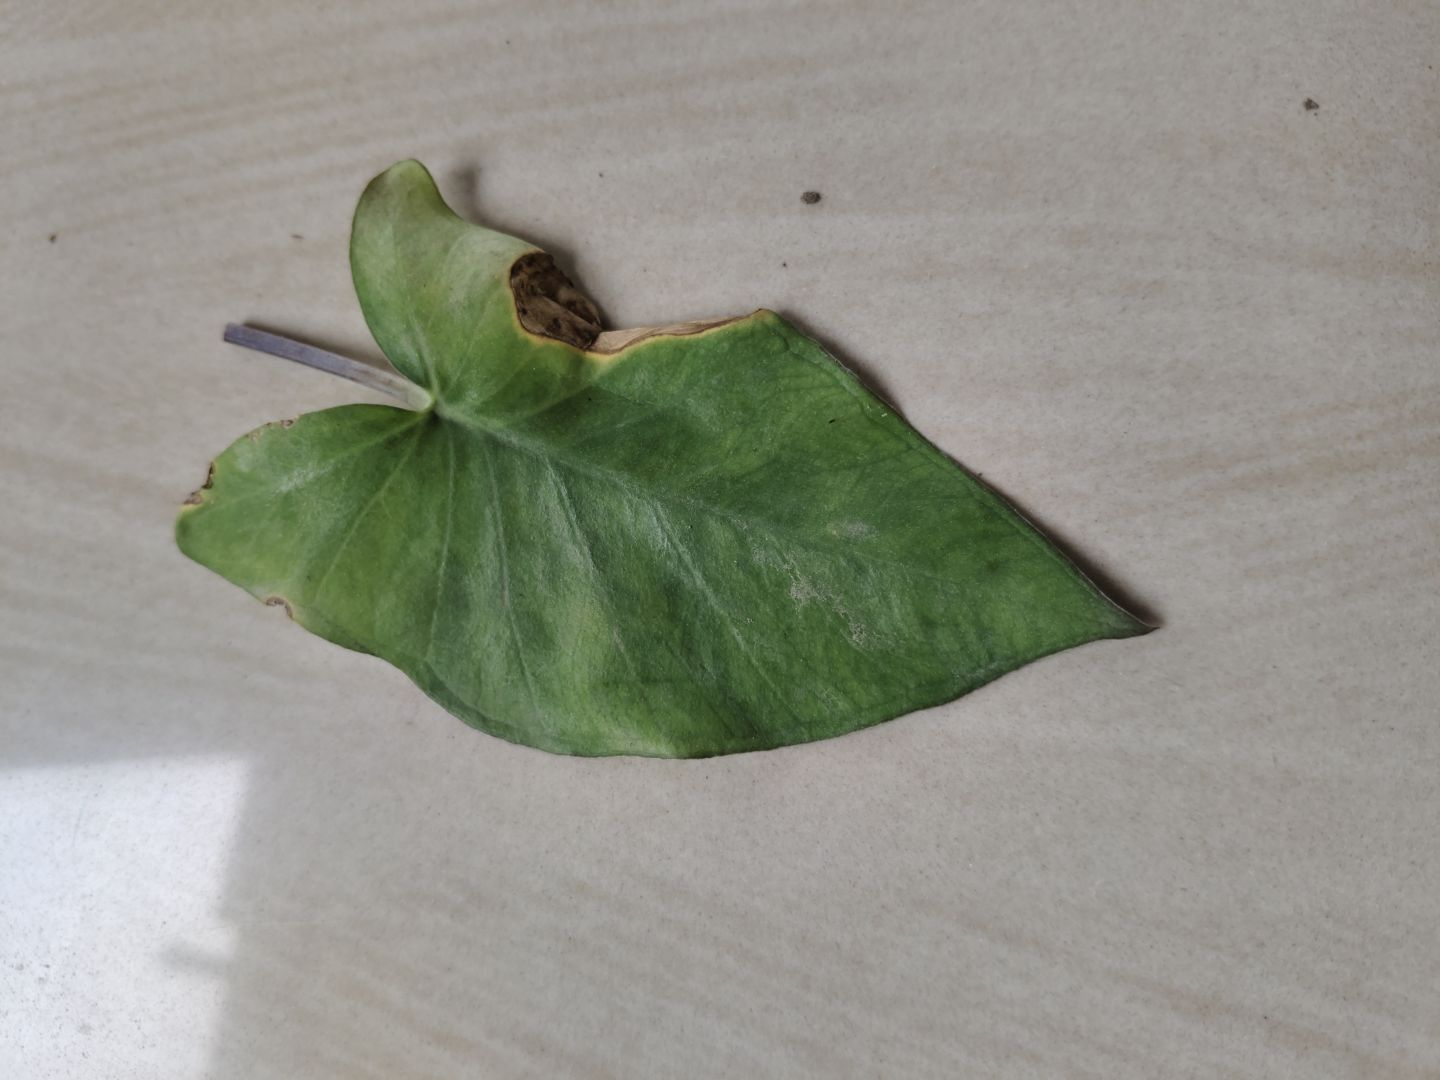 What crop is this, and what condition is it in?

taro, leaf blight
